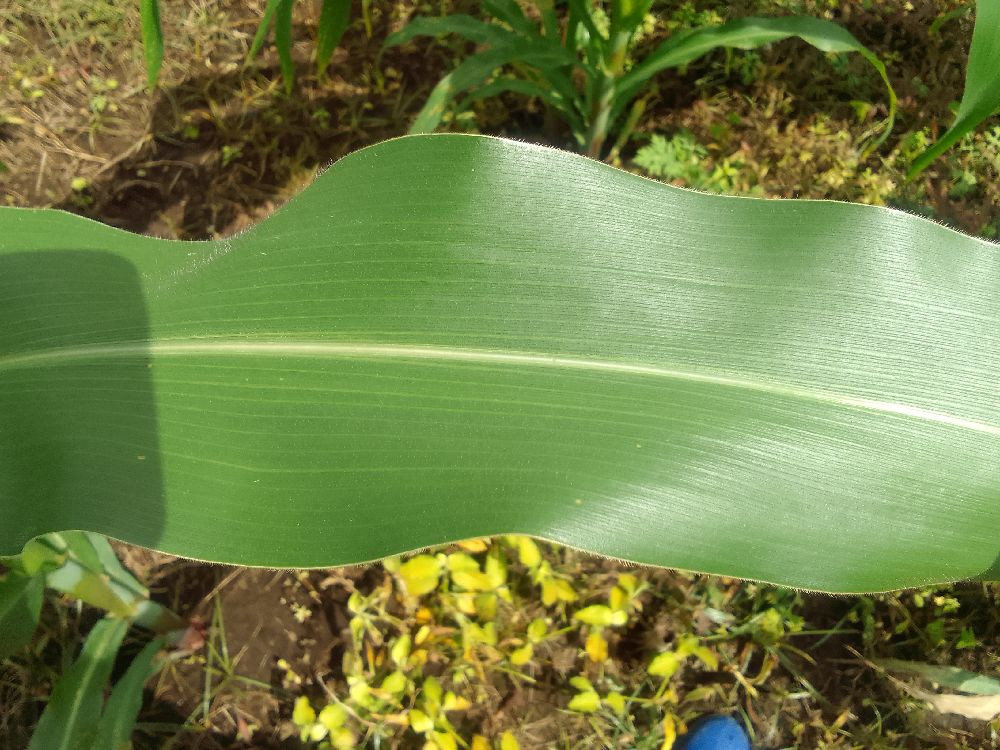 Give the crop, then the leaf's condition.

maize, healthy
